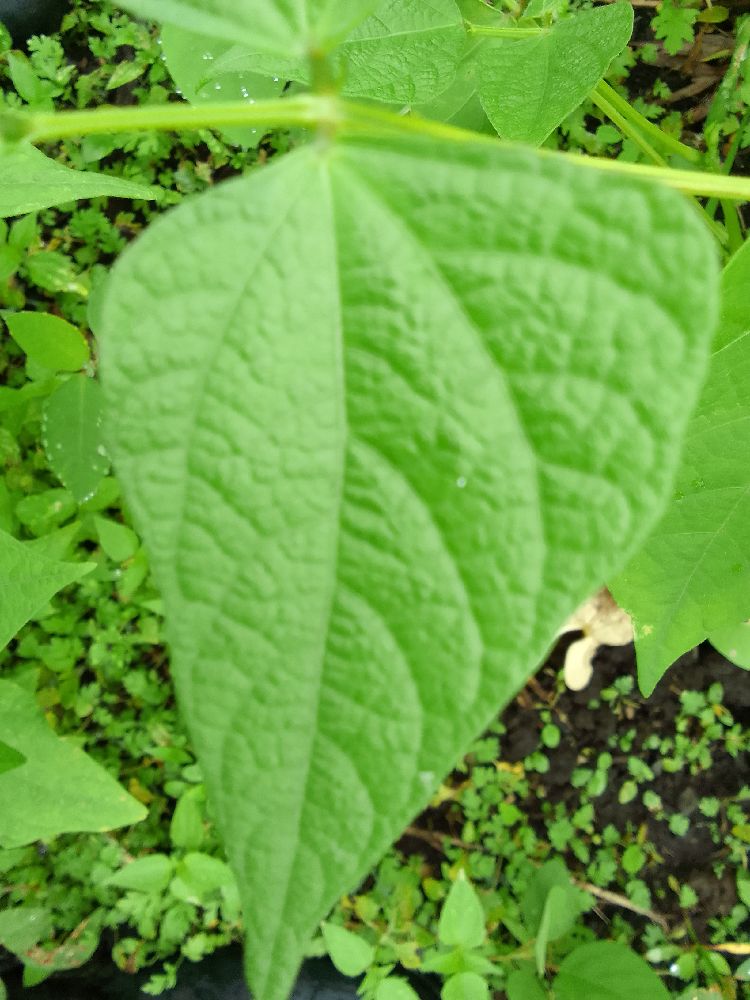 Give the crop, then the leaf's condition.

maize, healthy
